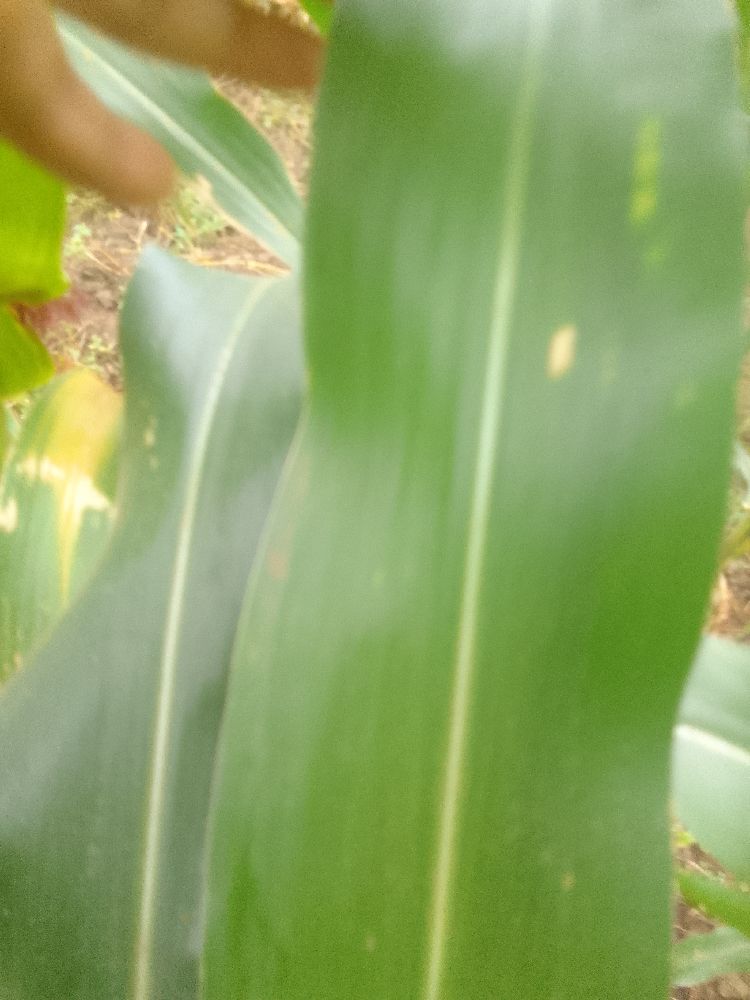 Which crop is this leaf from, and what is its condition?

maize, healthy
